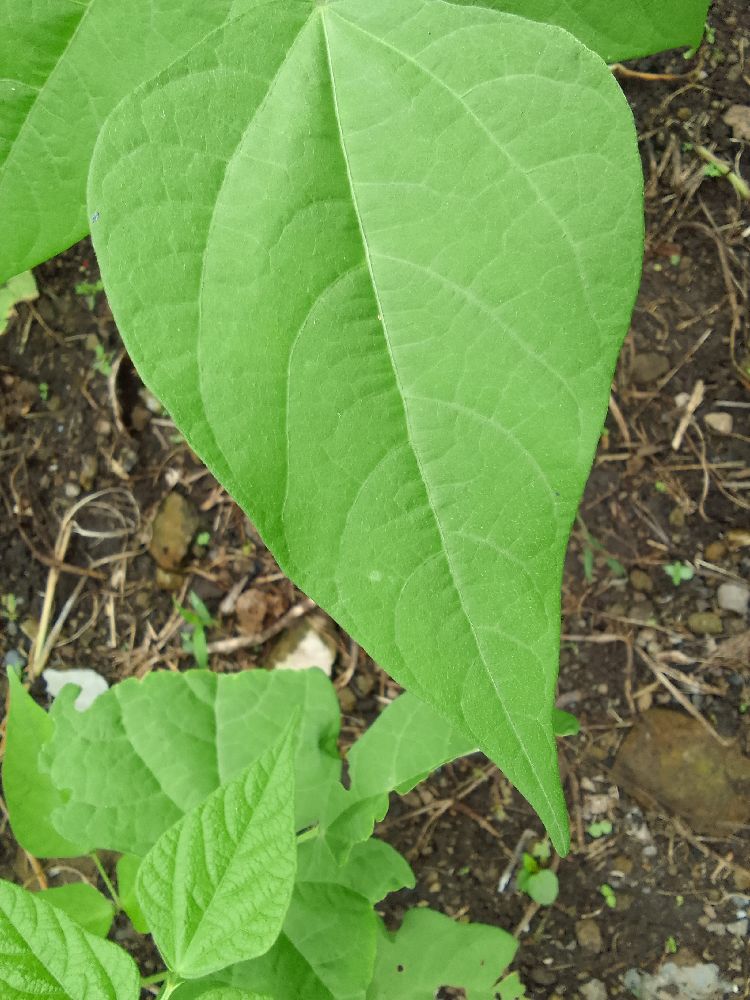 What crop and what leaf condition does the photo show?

common bean, healthy
